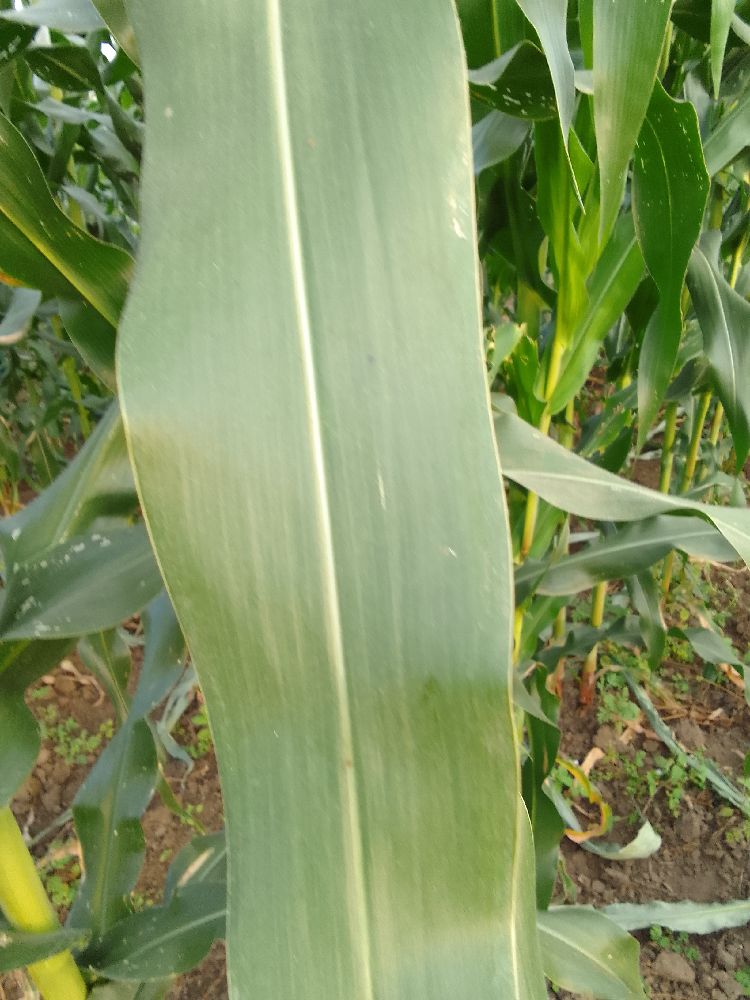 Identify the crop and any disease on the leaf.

maize, healthy
